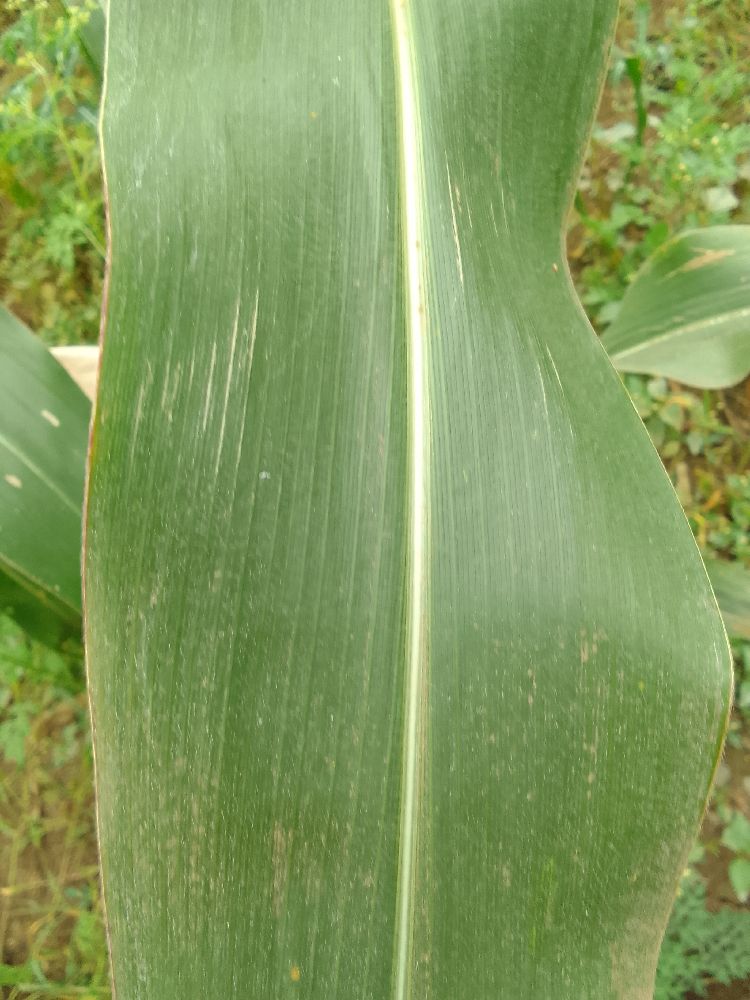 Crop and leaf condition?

maize, healthy
